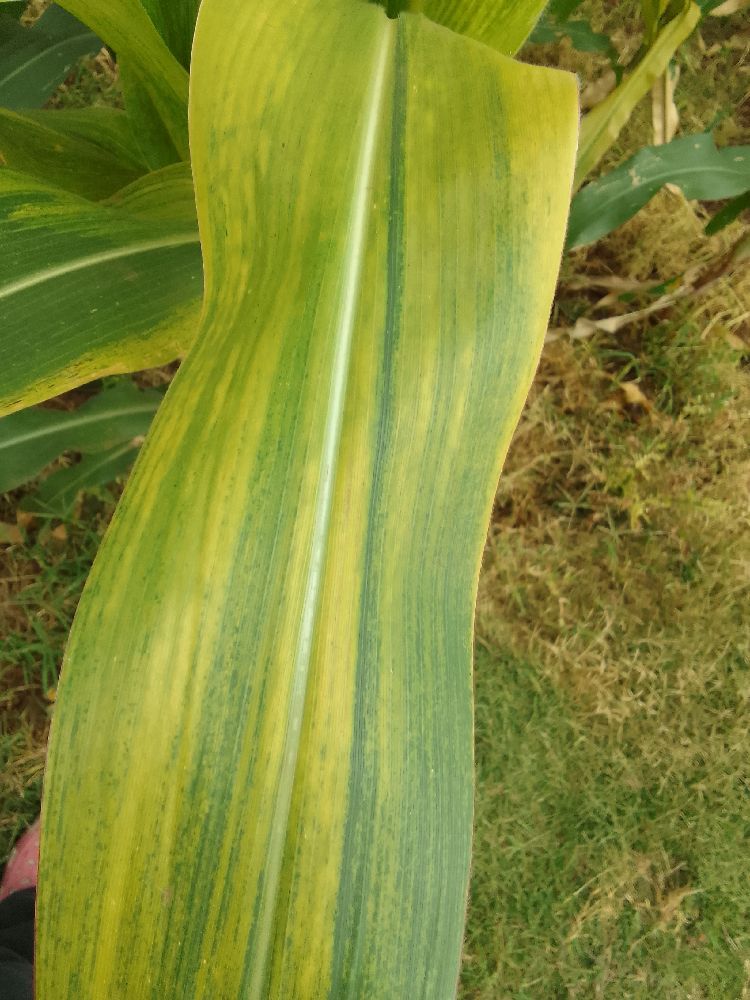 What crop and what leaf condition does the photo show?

maize, maize lethal necrosis
